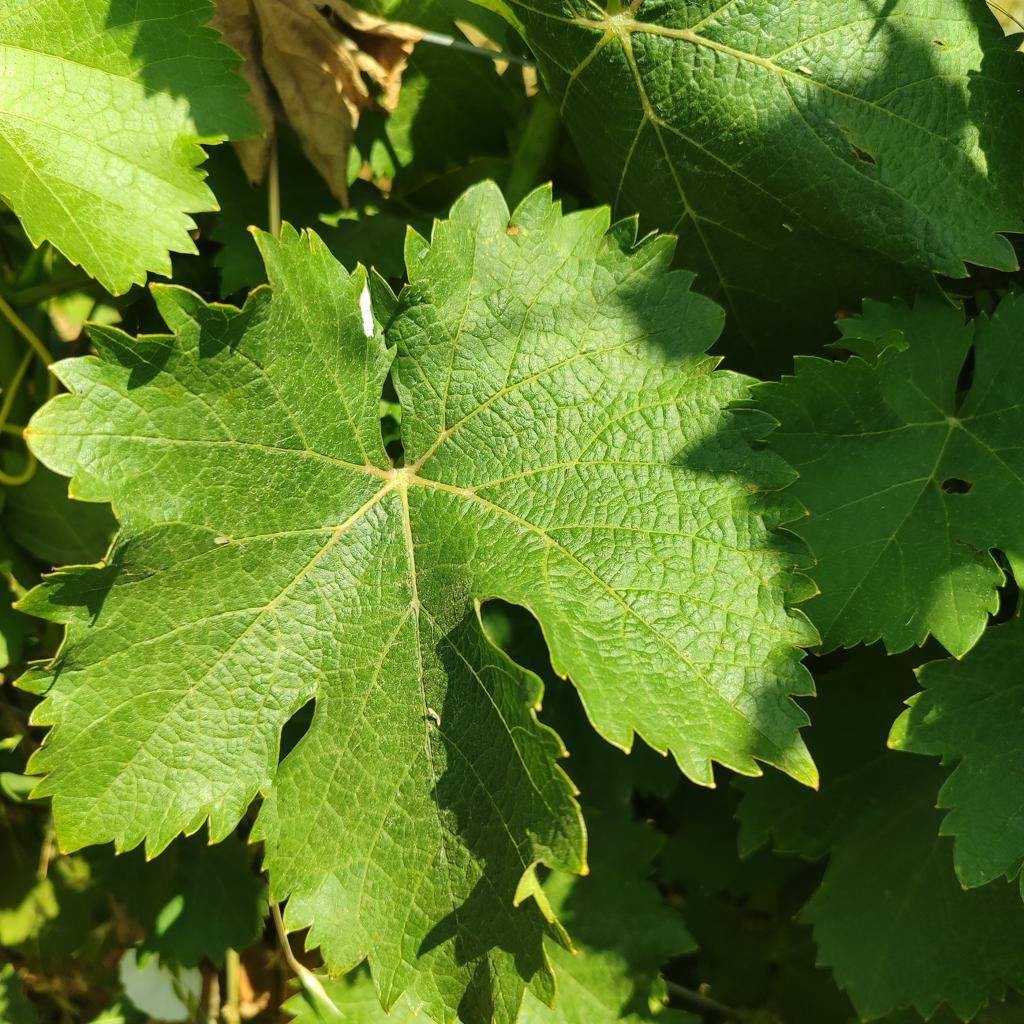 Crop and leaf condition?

grapevine, healthy
